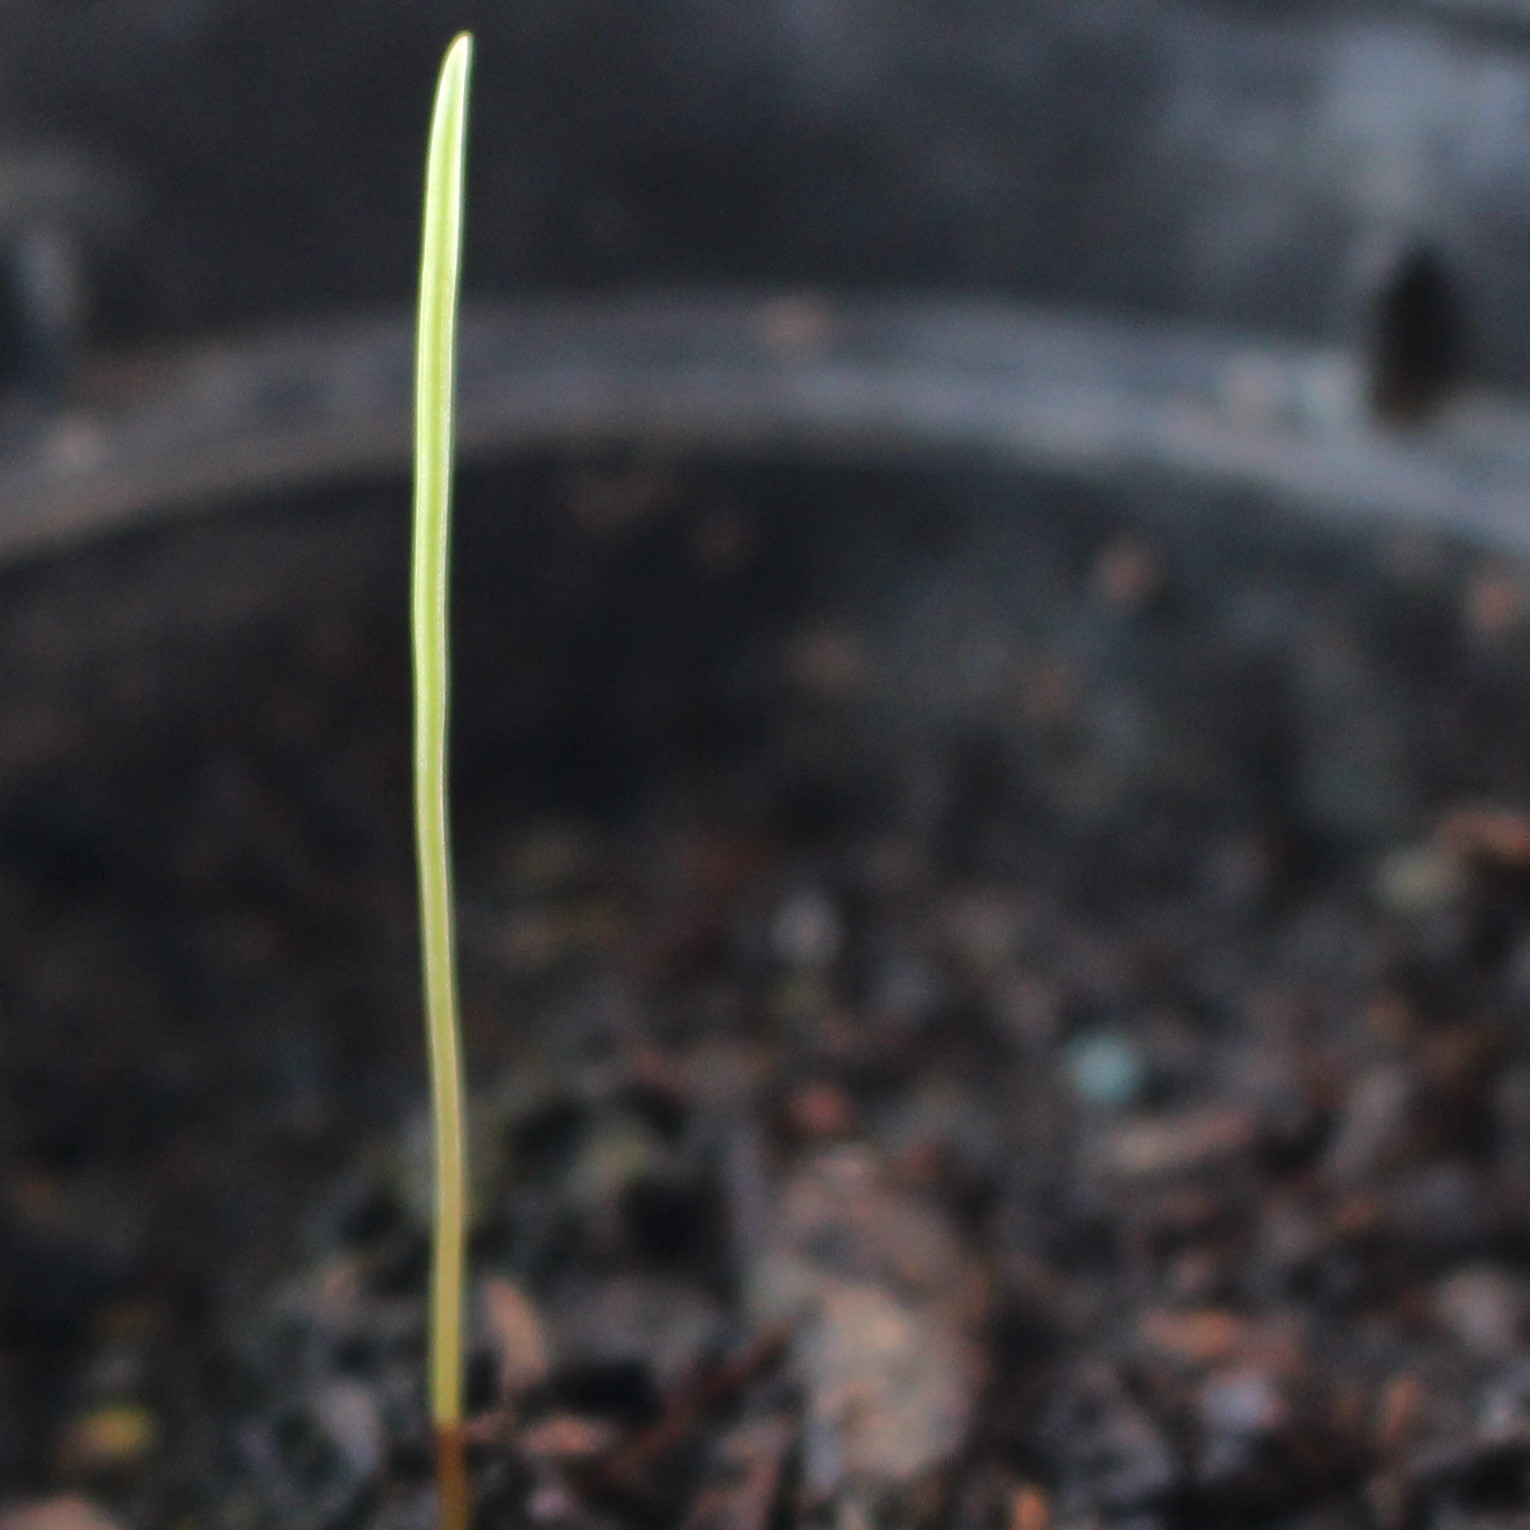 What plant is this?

Lolium multiflorum
